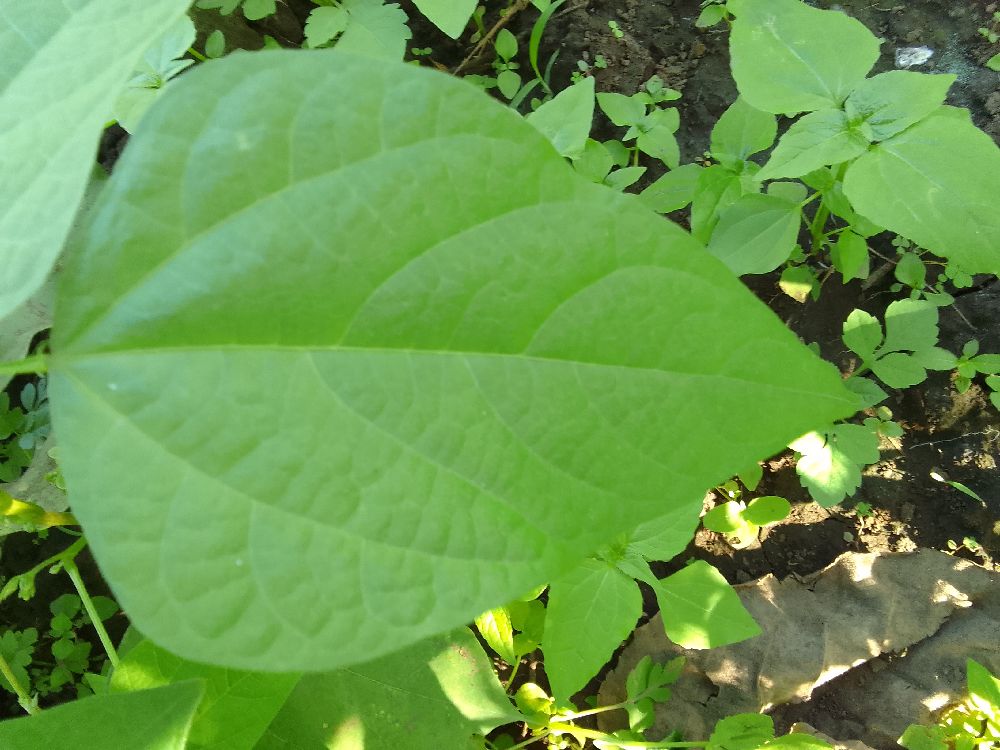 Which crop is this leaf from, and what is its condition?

common bean, healthy
